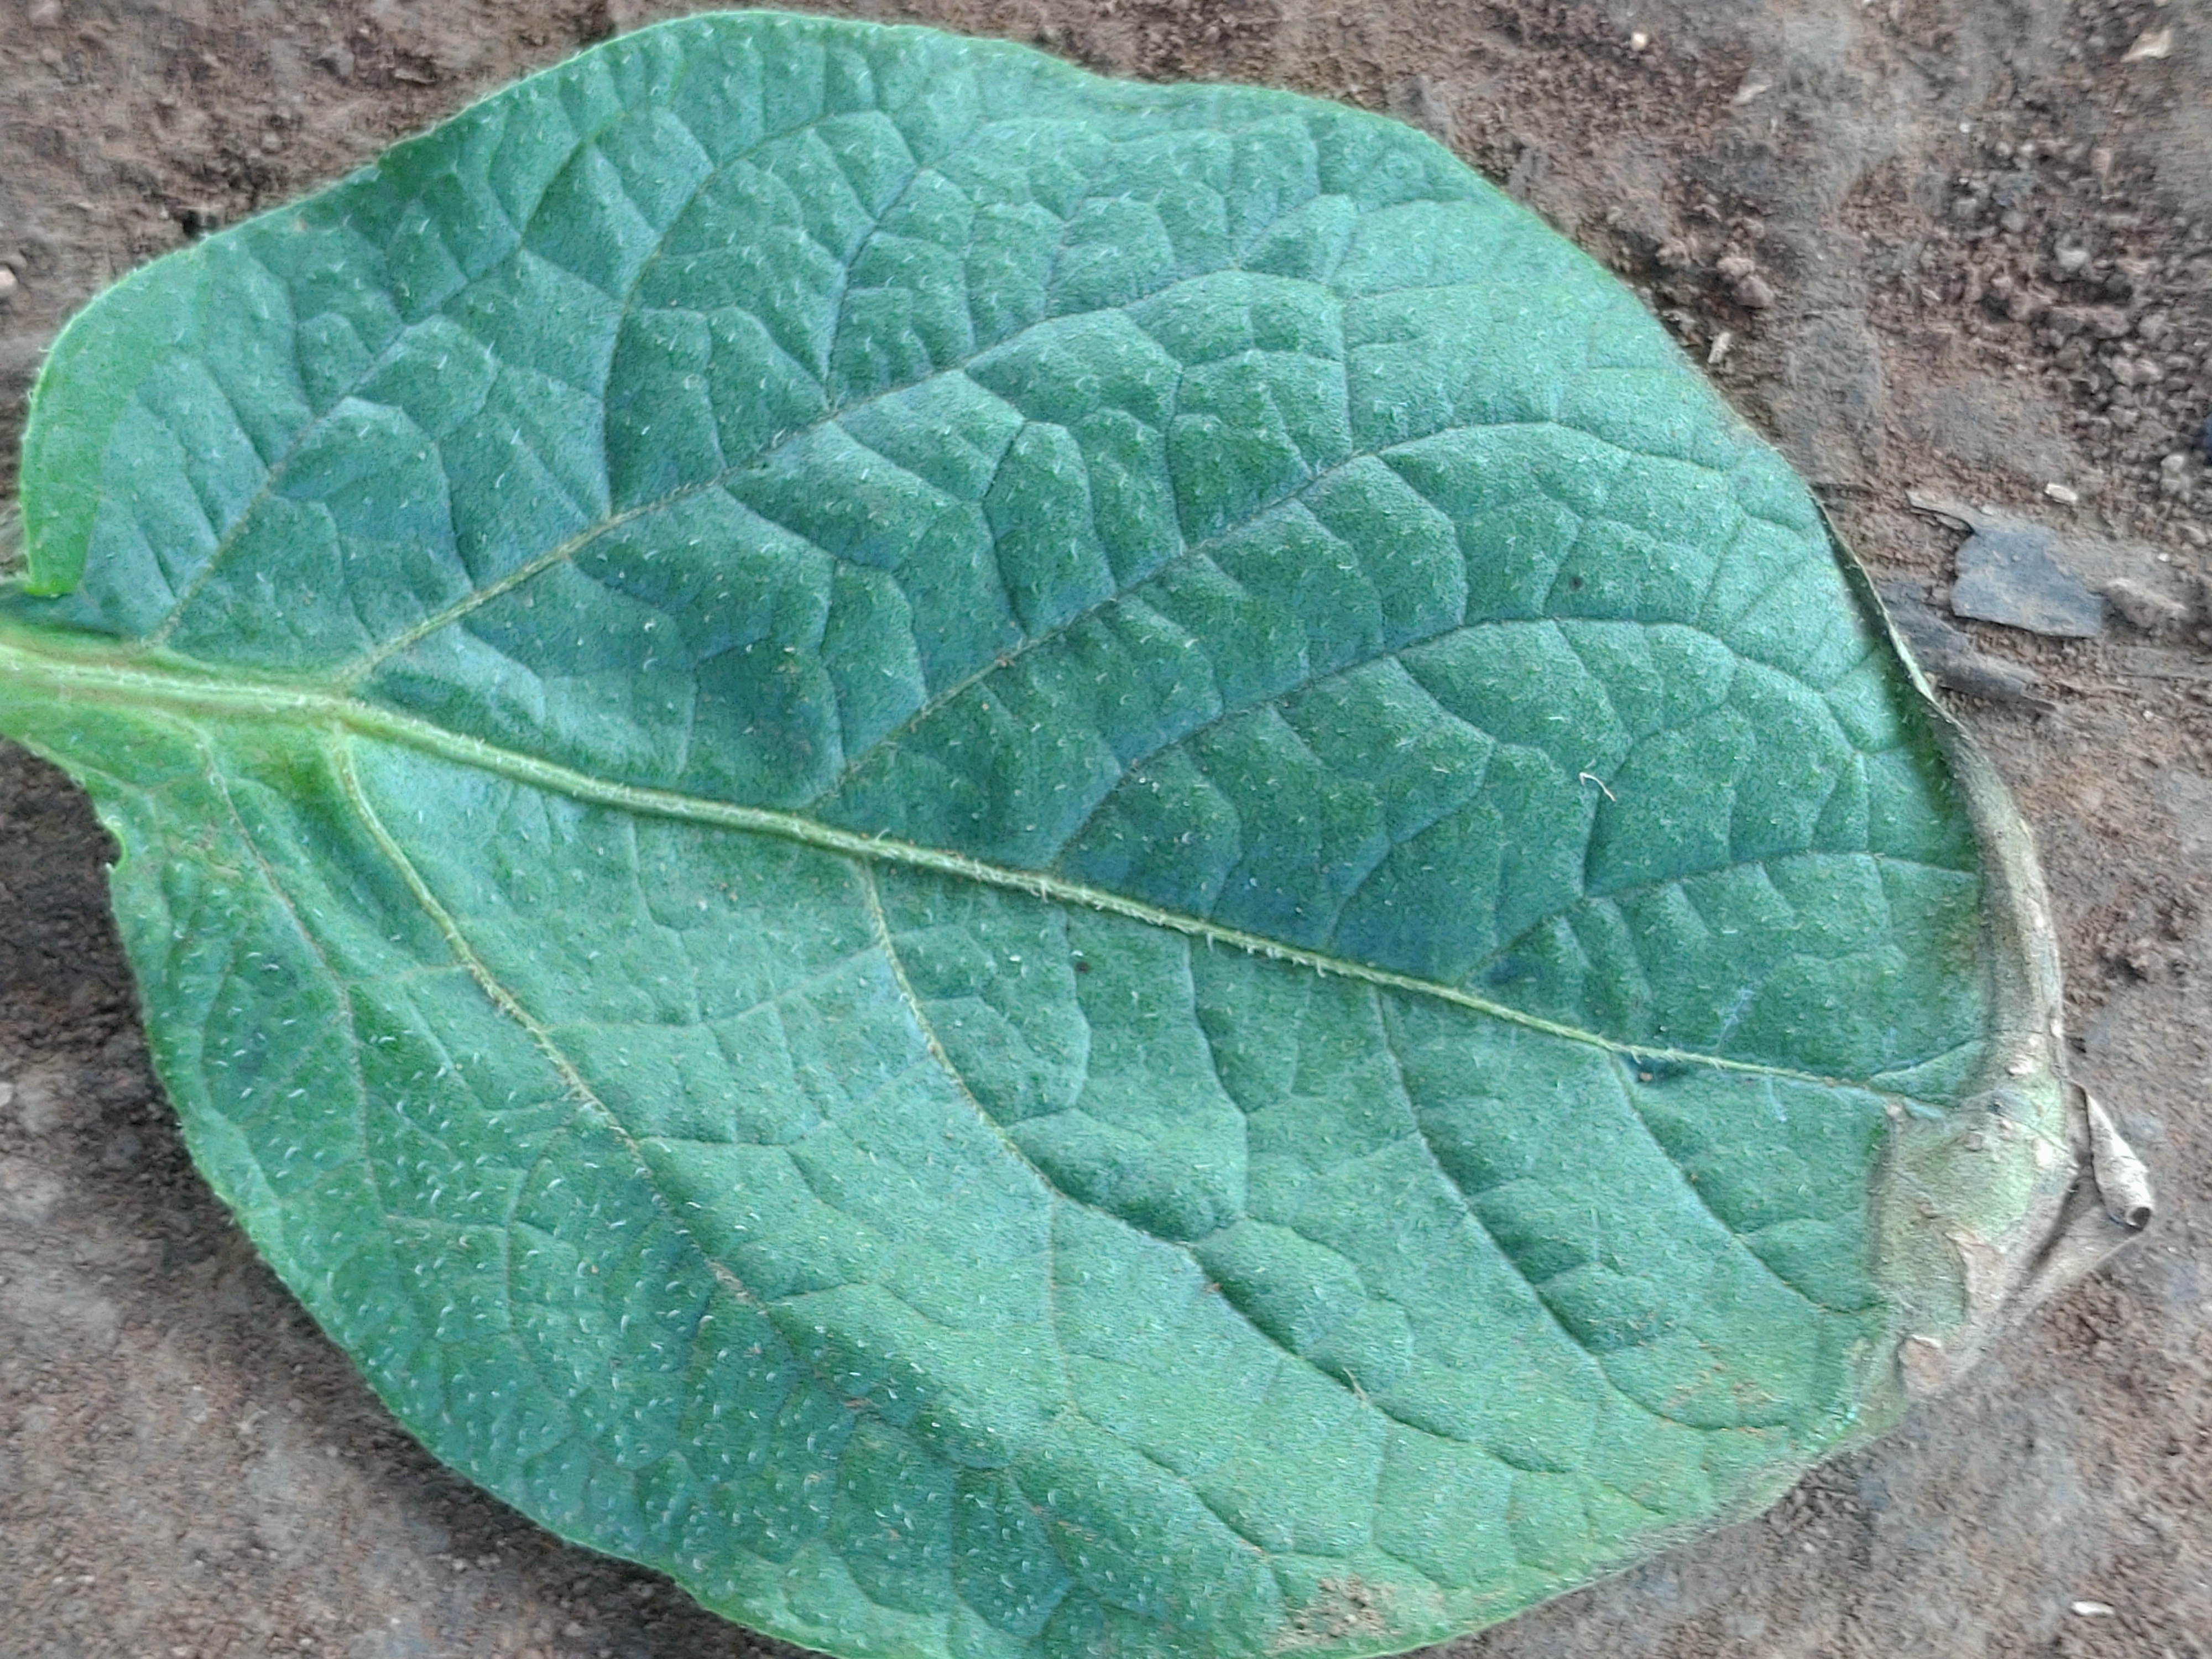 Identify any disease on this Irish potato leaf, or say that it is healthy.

early blight
